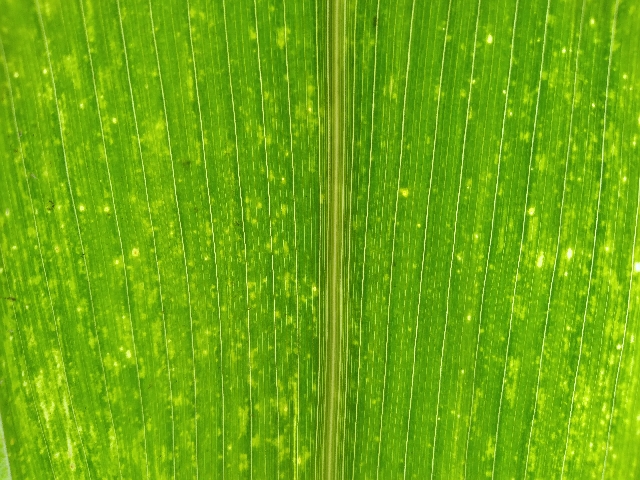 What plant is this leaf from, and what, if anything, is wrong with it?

maize, maize lethal necrosis
